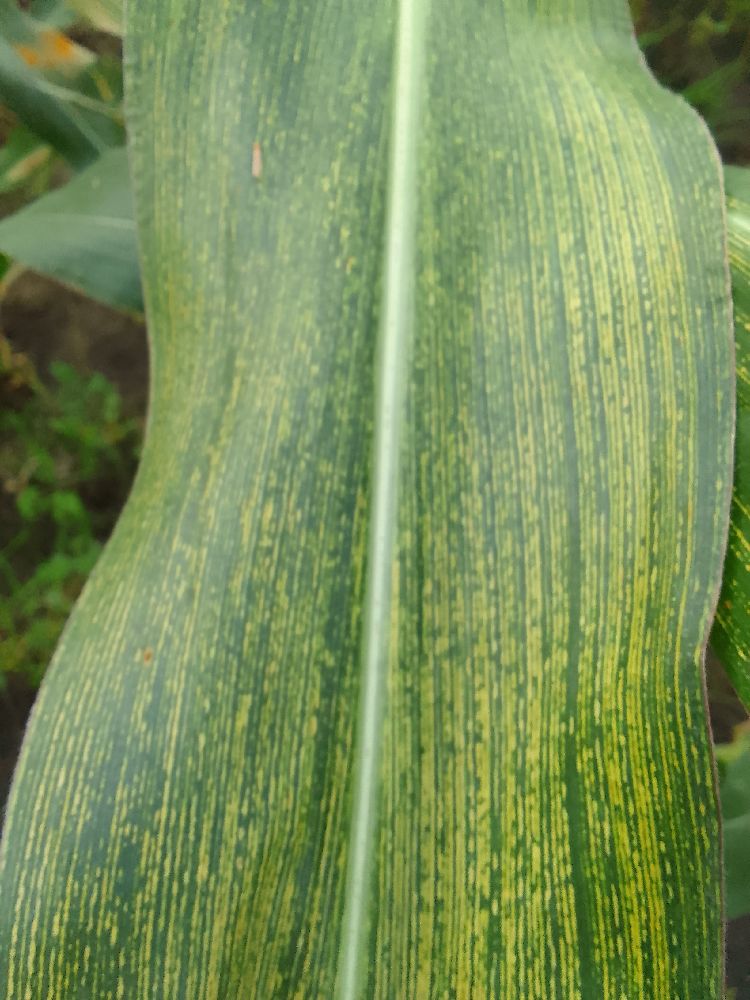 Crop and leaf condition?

maize, maize streak virus
